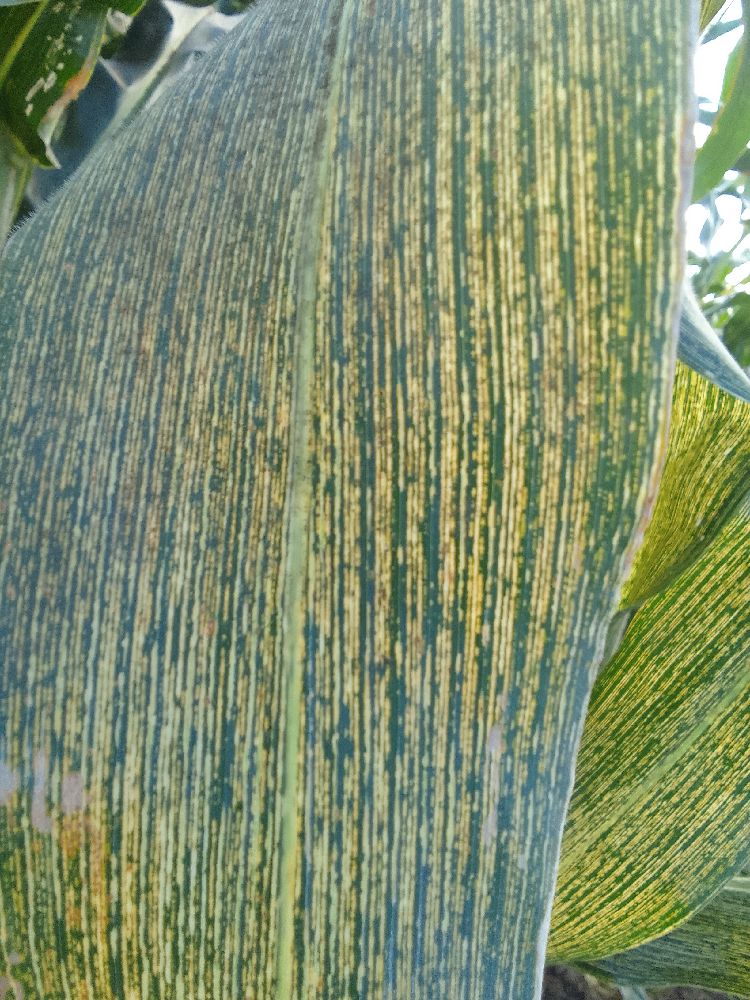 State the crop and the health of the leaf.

maize, maize streak virus
